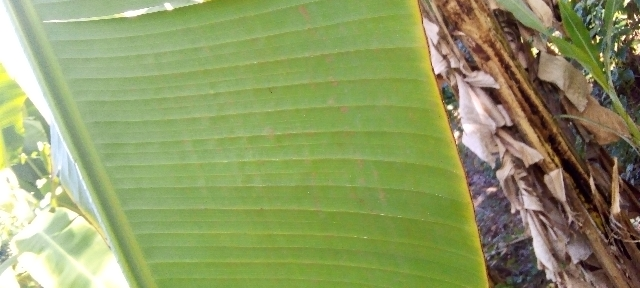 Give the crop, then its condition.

banana, healthy
